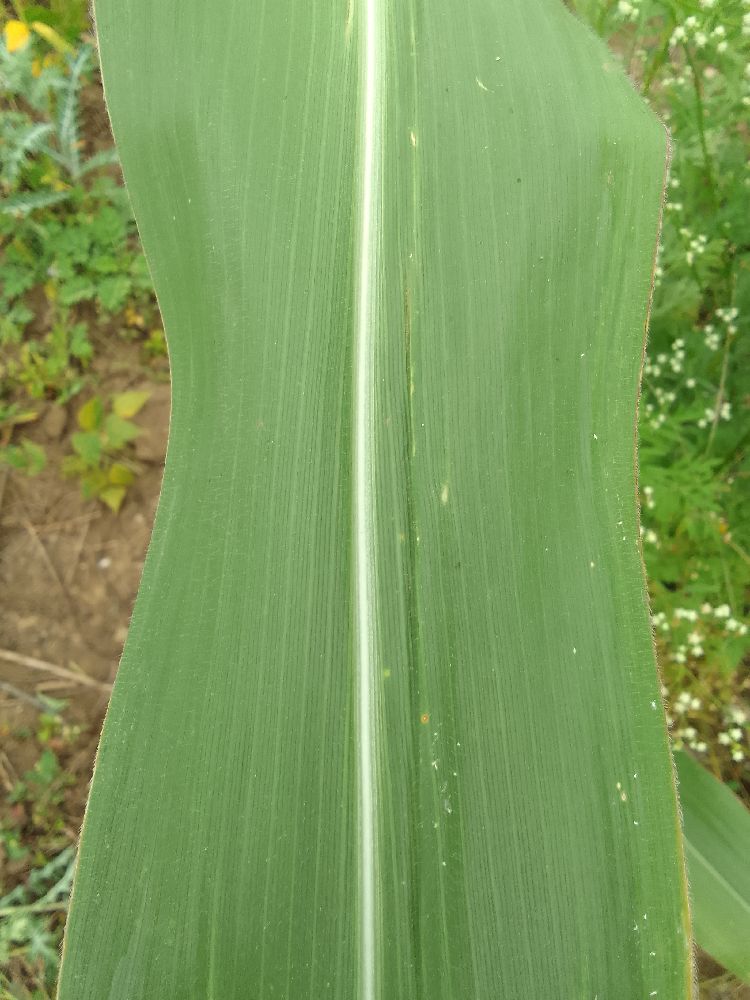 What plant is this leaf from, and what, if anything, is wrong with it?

maize, healthy
